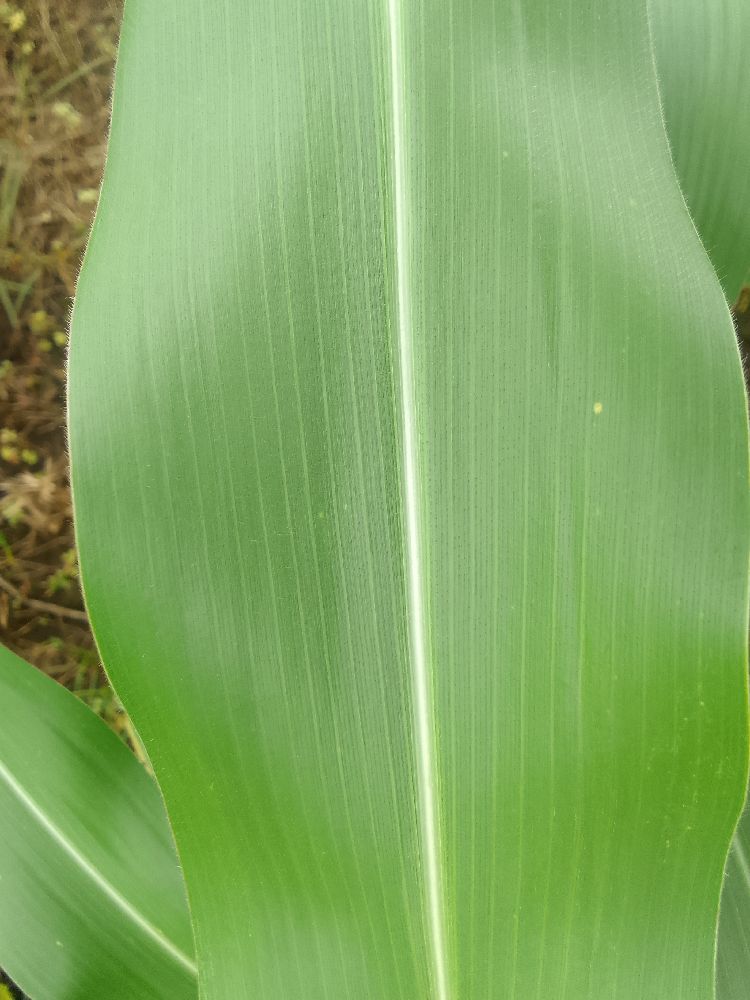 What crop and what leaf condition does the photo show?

maize, healthy
